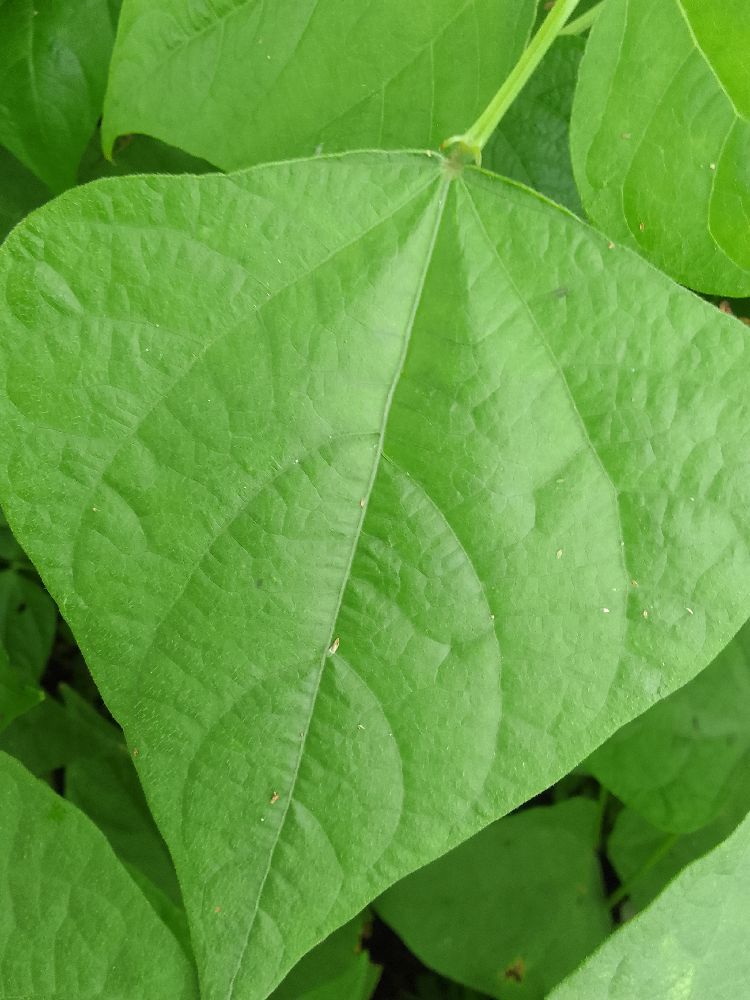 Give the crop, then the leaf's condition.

common bean, healthy
